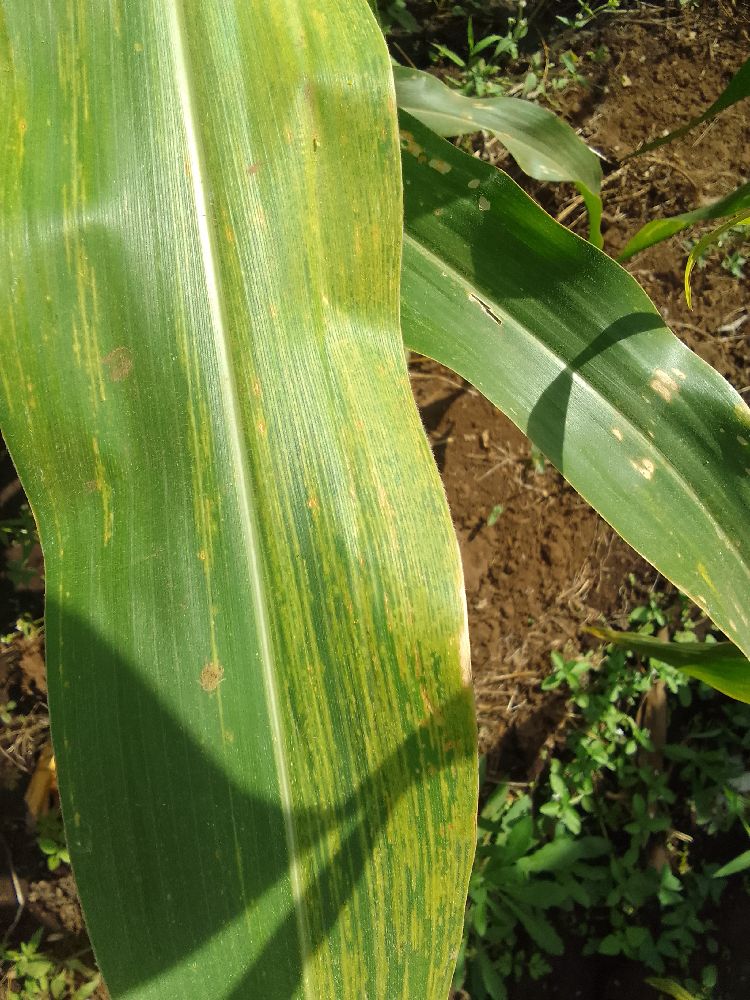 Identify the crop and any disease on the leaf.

maize, maize lethal necrosis
